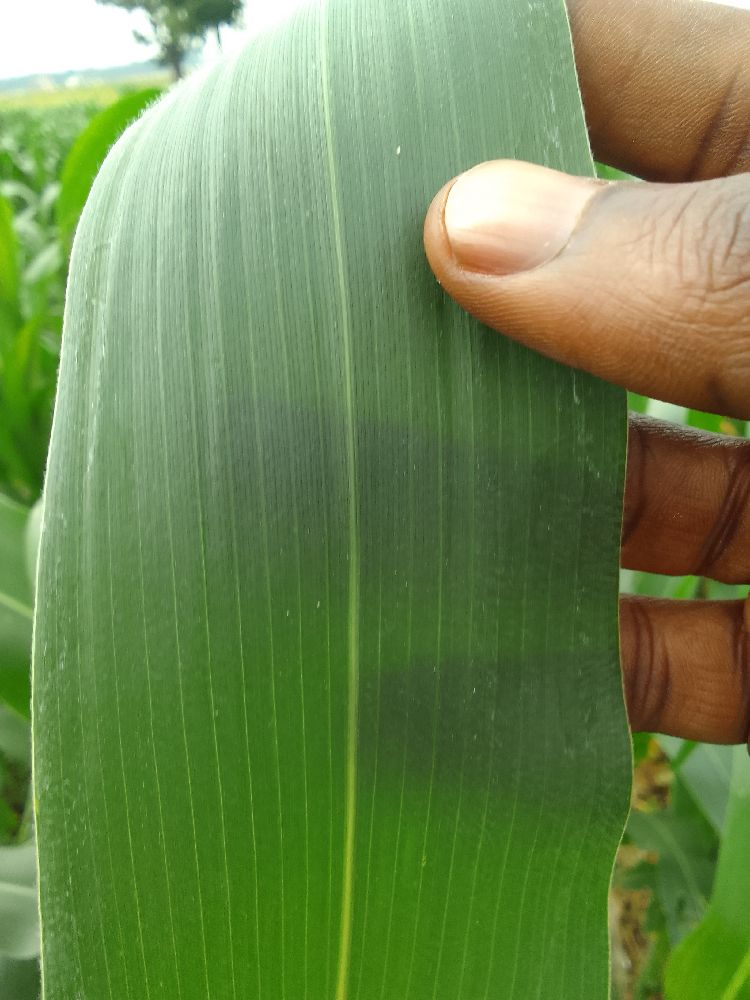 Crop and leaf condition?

maize, healthy
